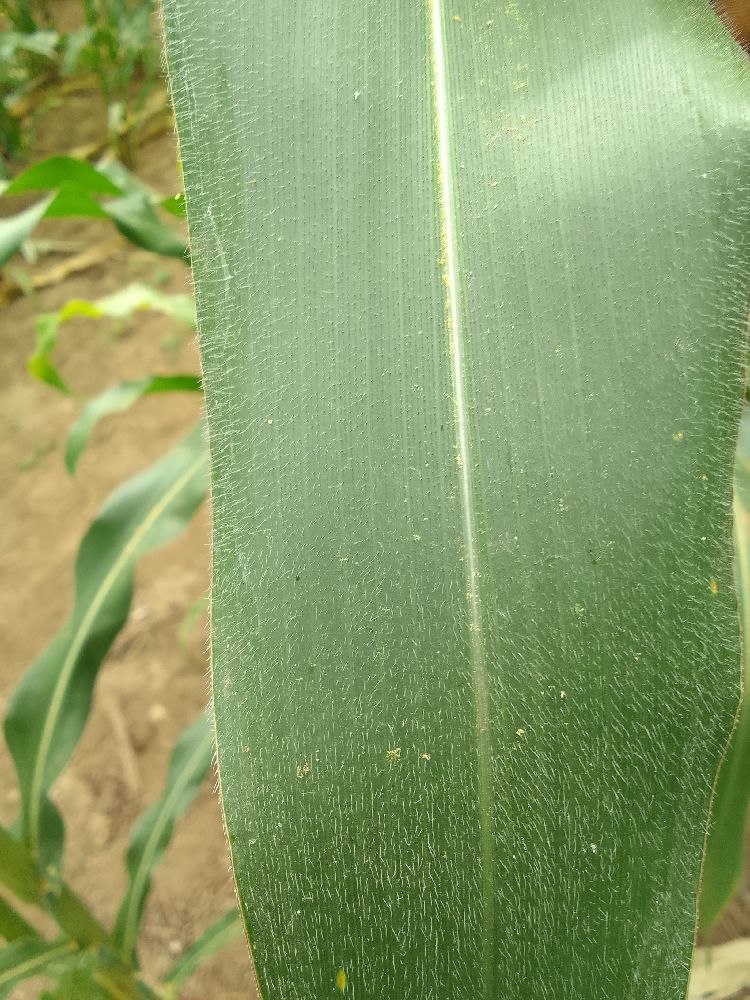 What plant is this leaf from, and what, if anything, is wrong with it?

maize, healthy
